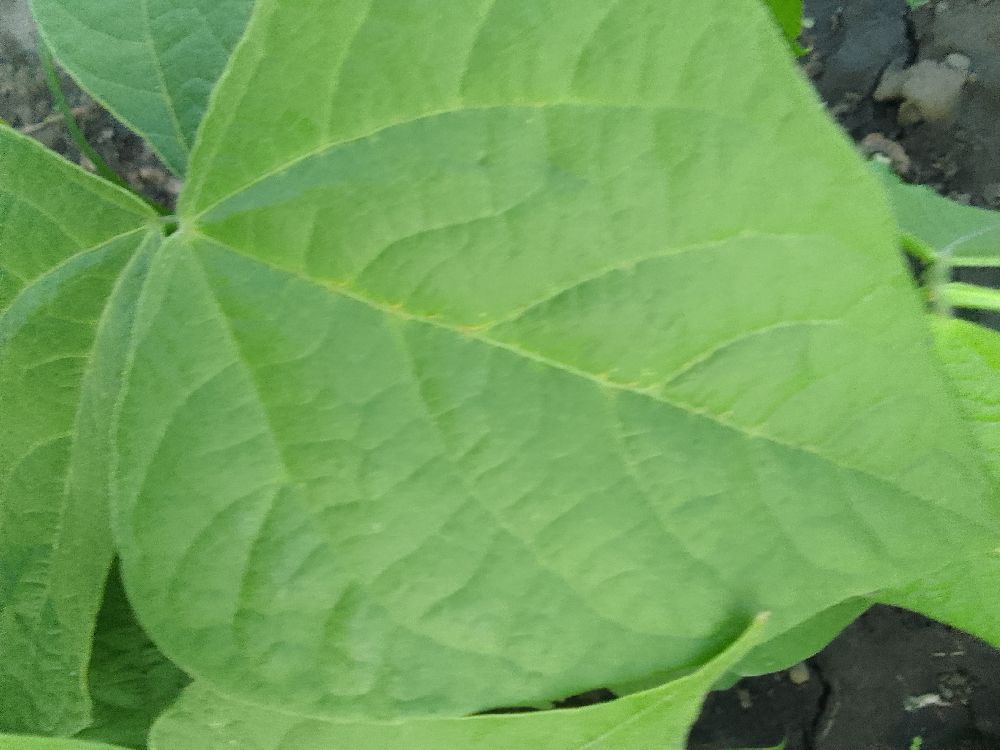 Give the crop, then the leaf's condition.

common bean, healthy
